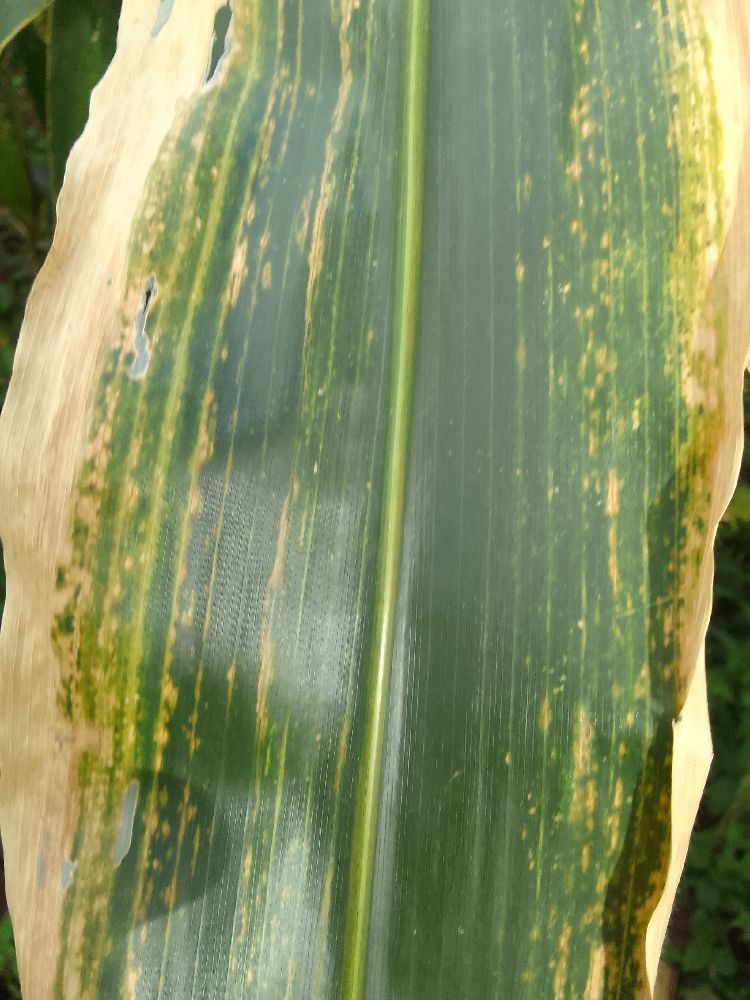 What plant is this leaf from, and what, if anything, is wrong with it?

maize, maize lethal necrosis
